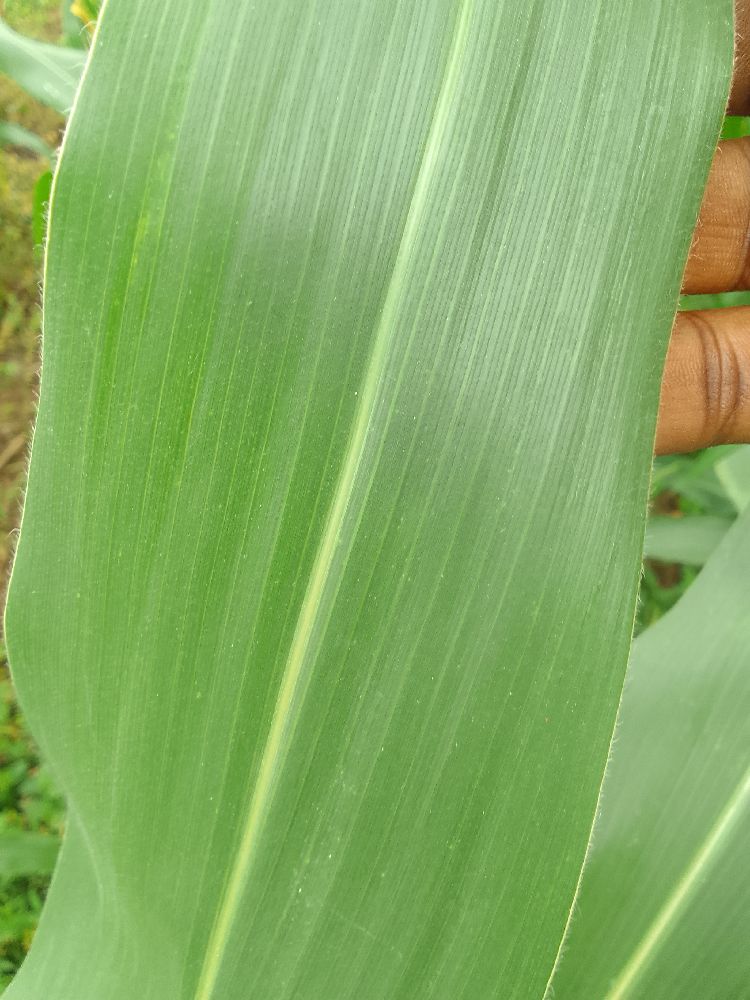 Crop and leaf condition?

maize, healthy
